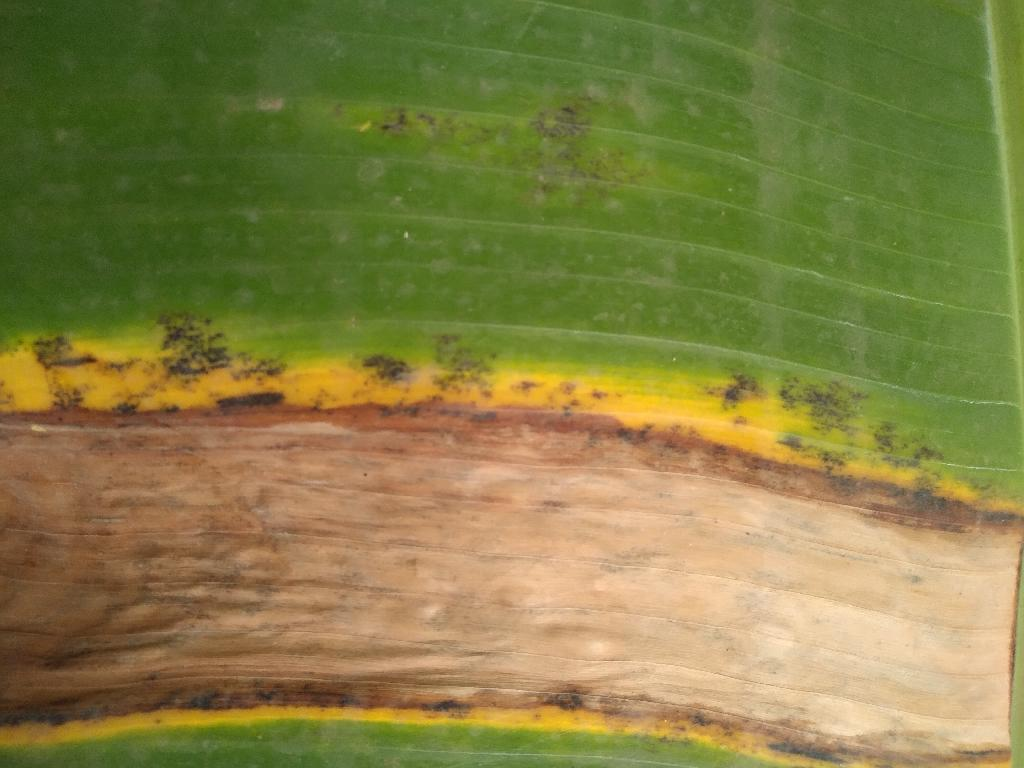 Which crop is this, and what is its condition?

banana, black sigatoka
